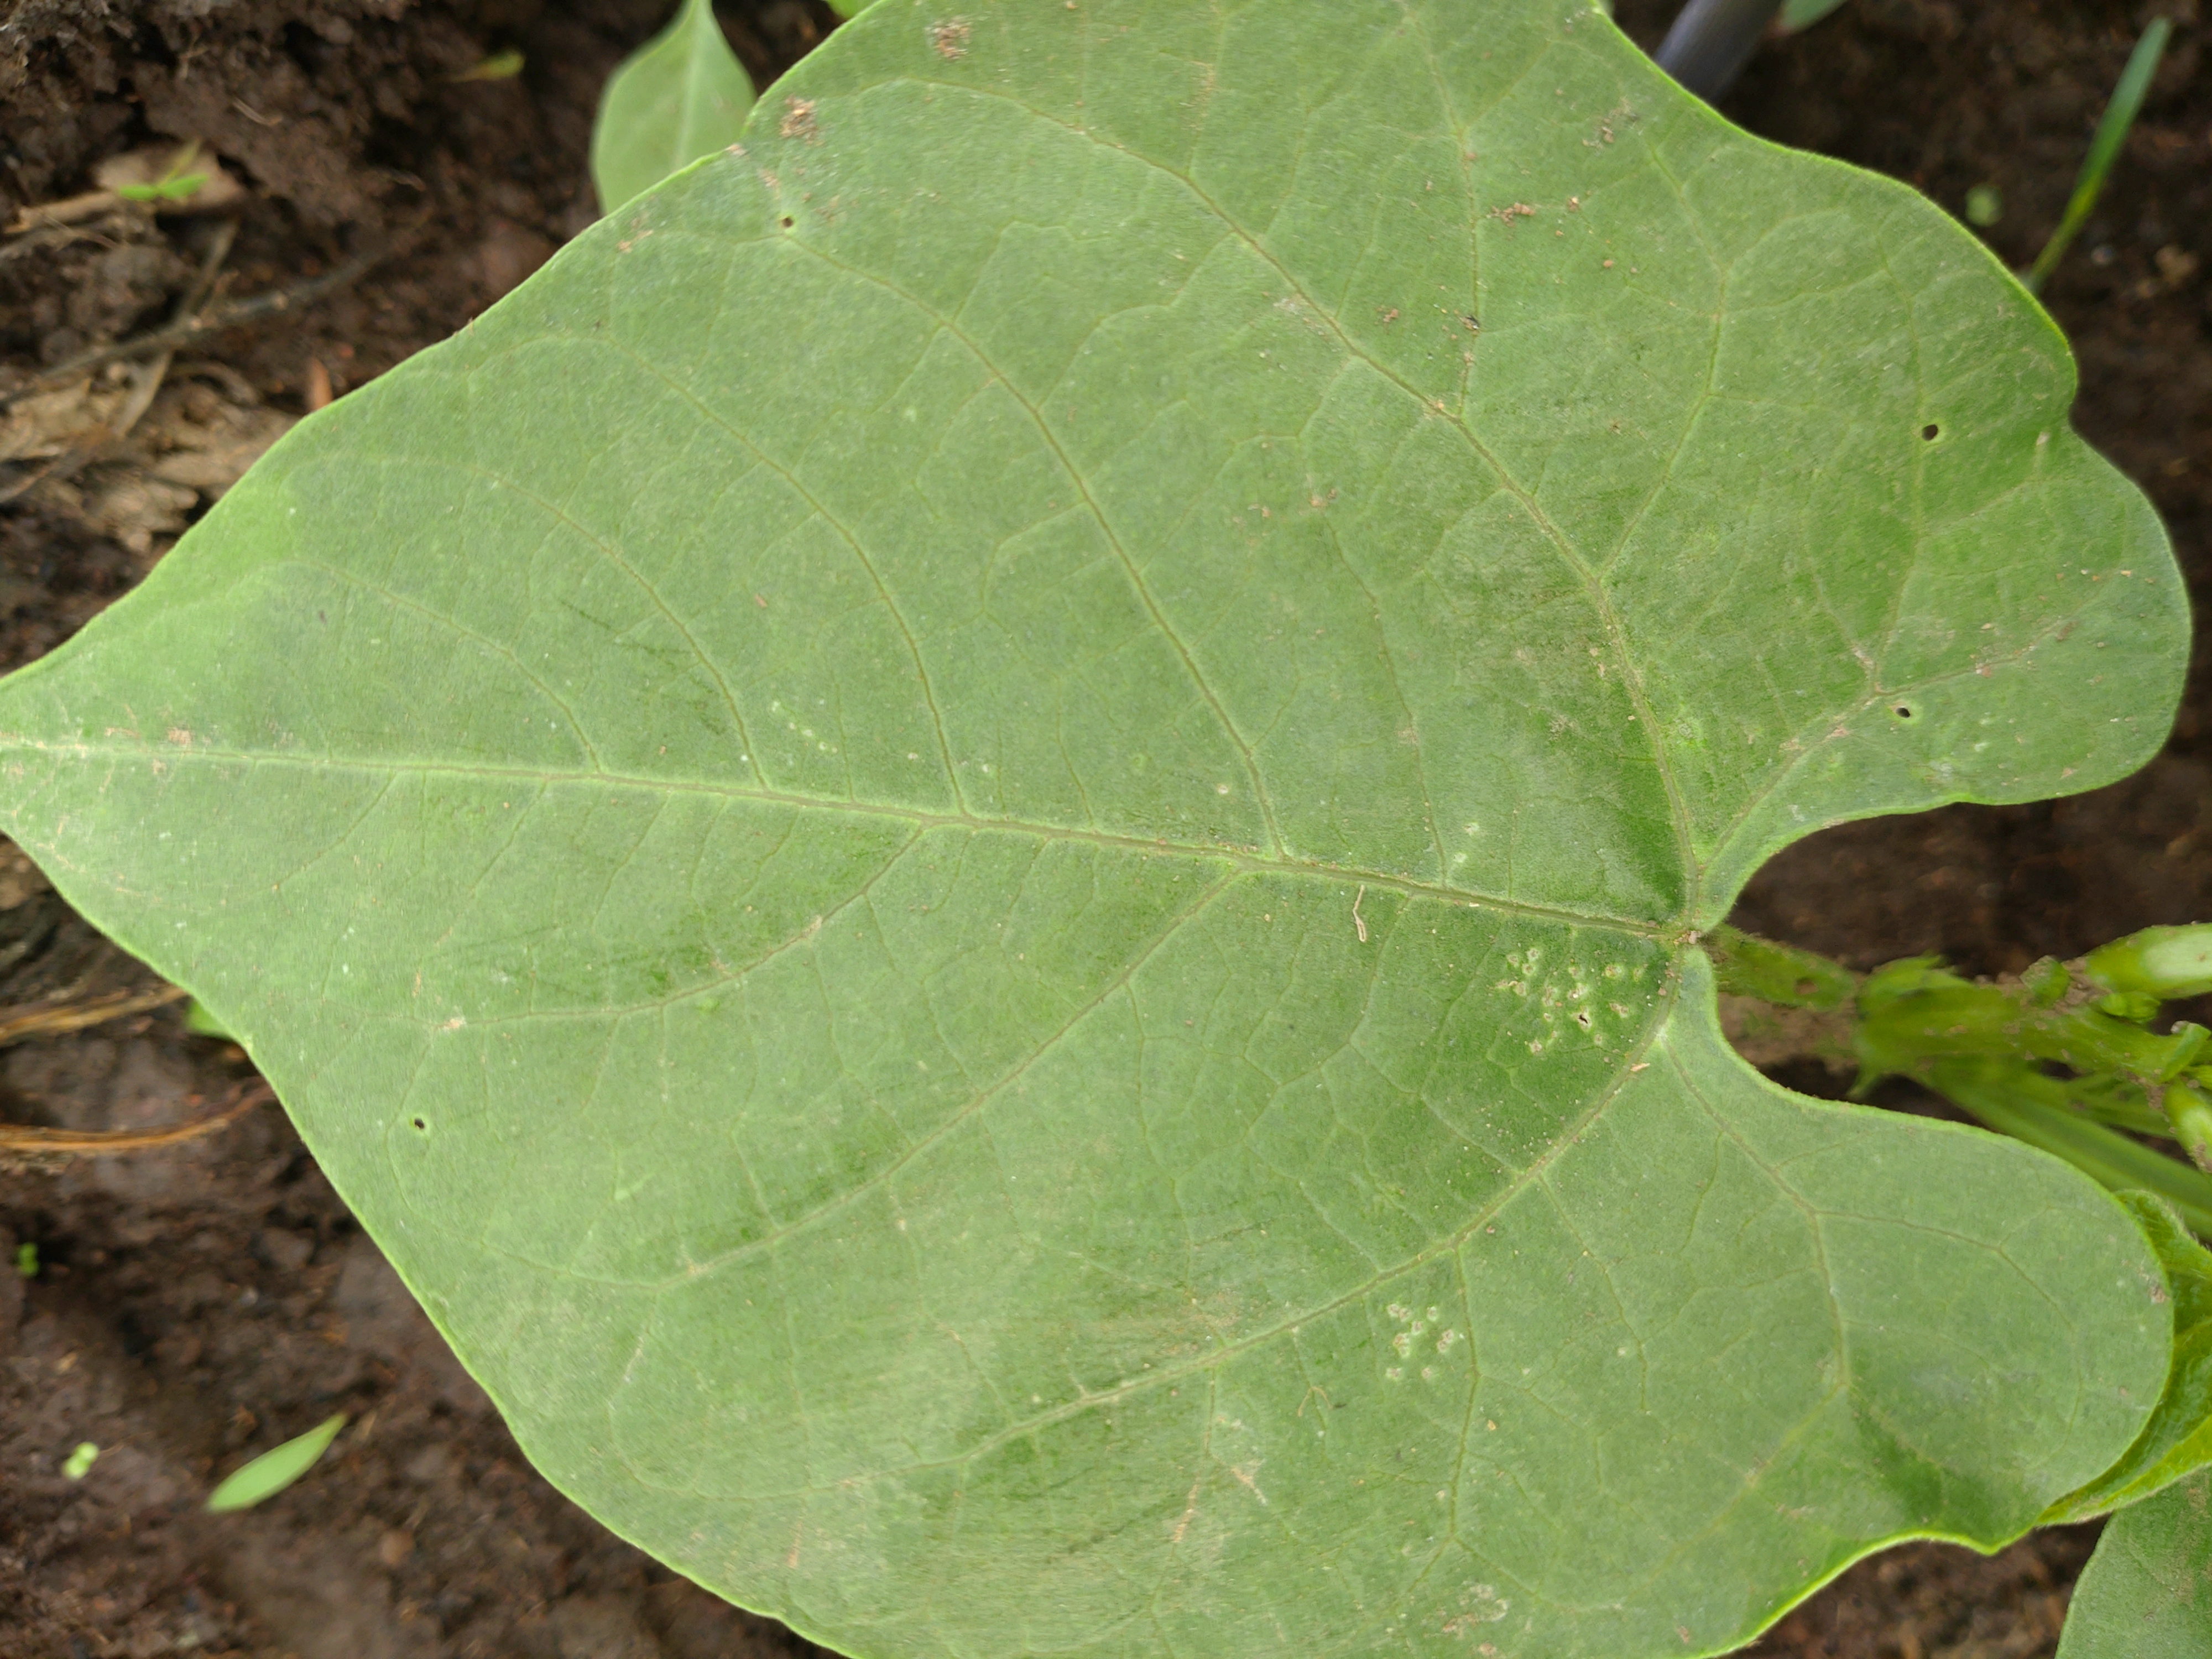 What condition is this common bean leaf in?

healthy
